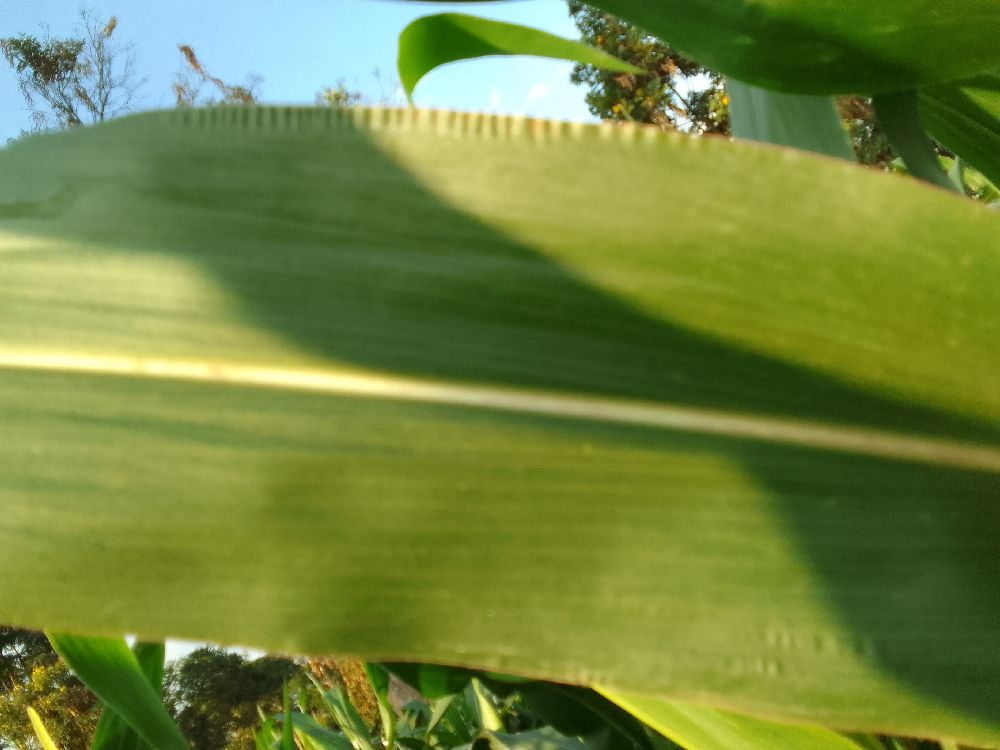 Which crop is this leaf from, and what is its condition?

maize, healthy
